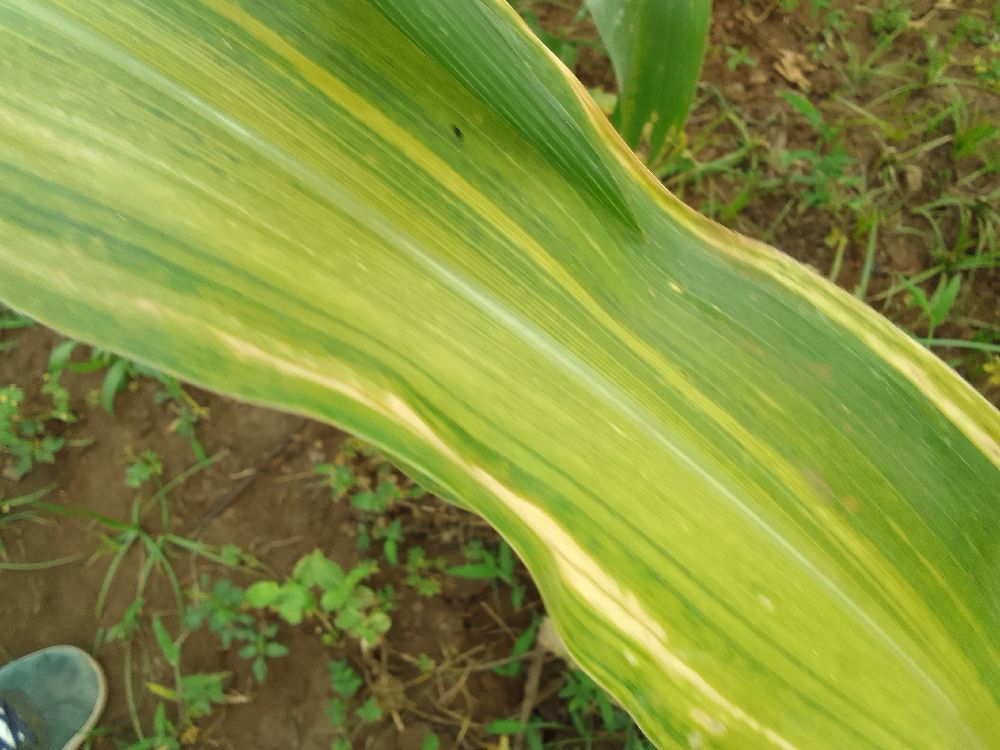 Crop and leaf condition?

maize, maize lethal necrosis
